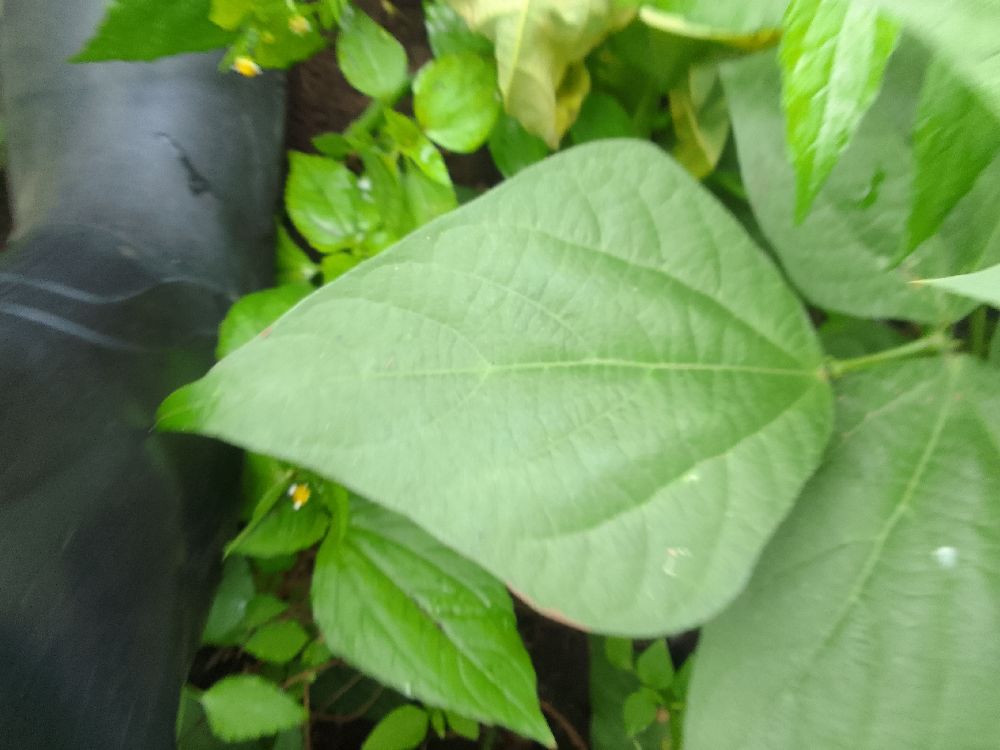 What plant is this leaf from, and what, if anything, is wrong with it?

common bean, healthy
